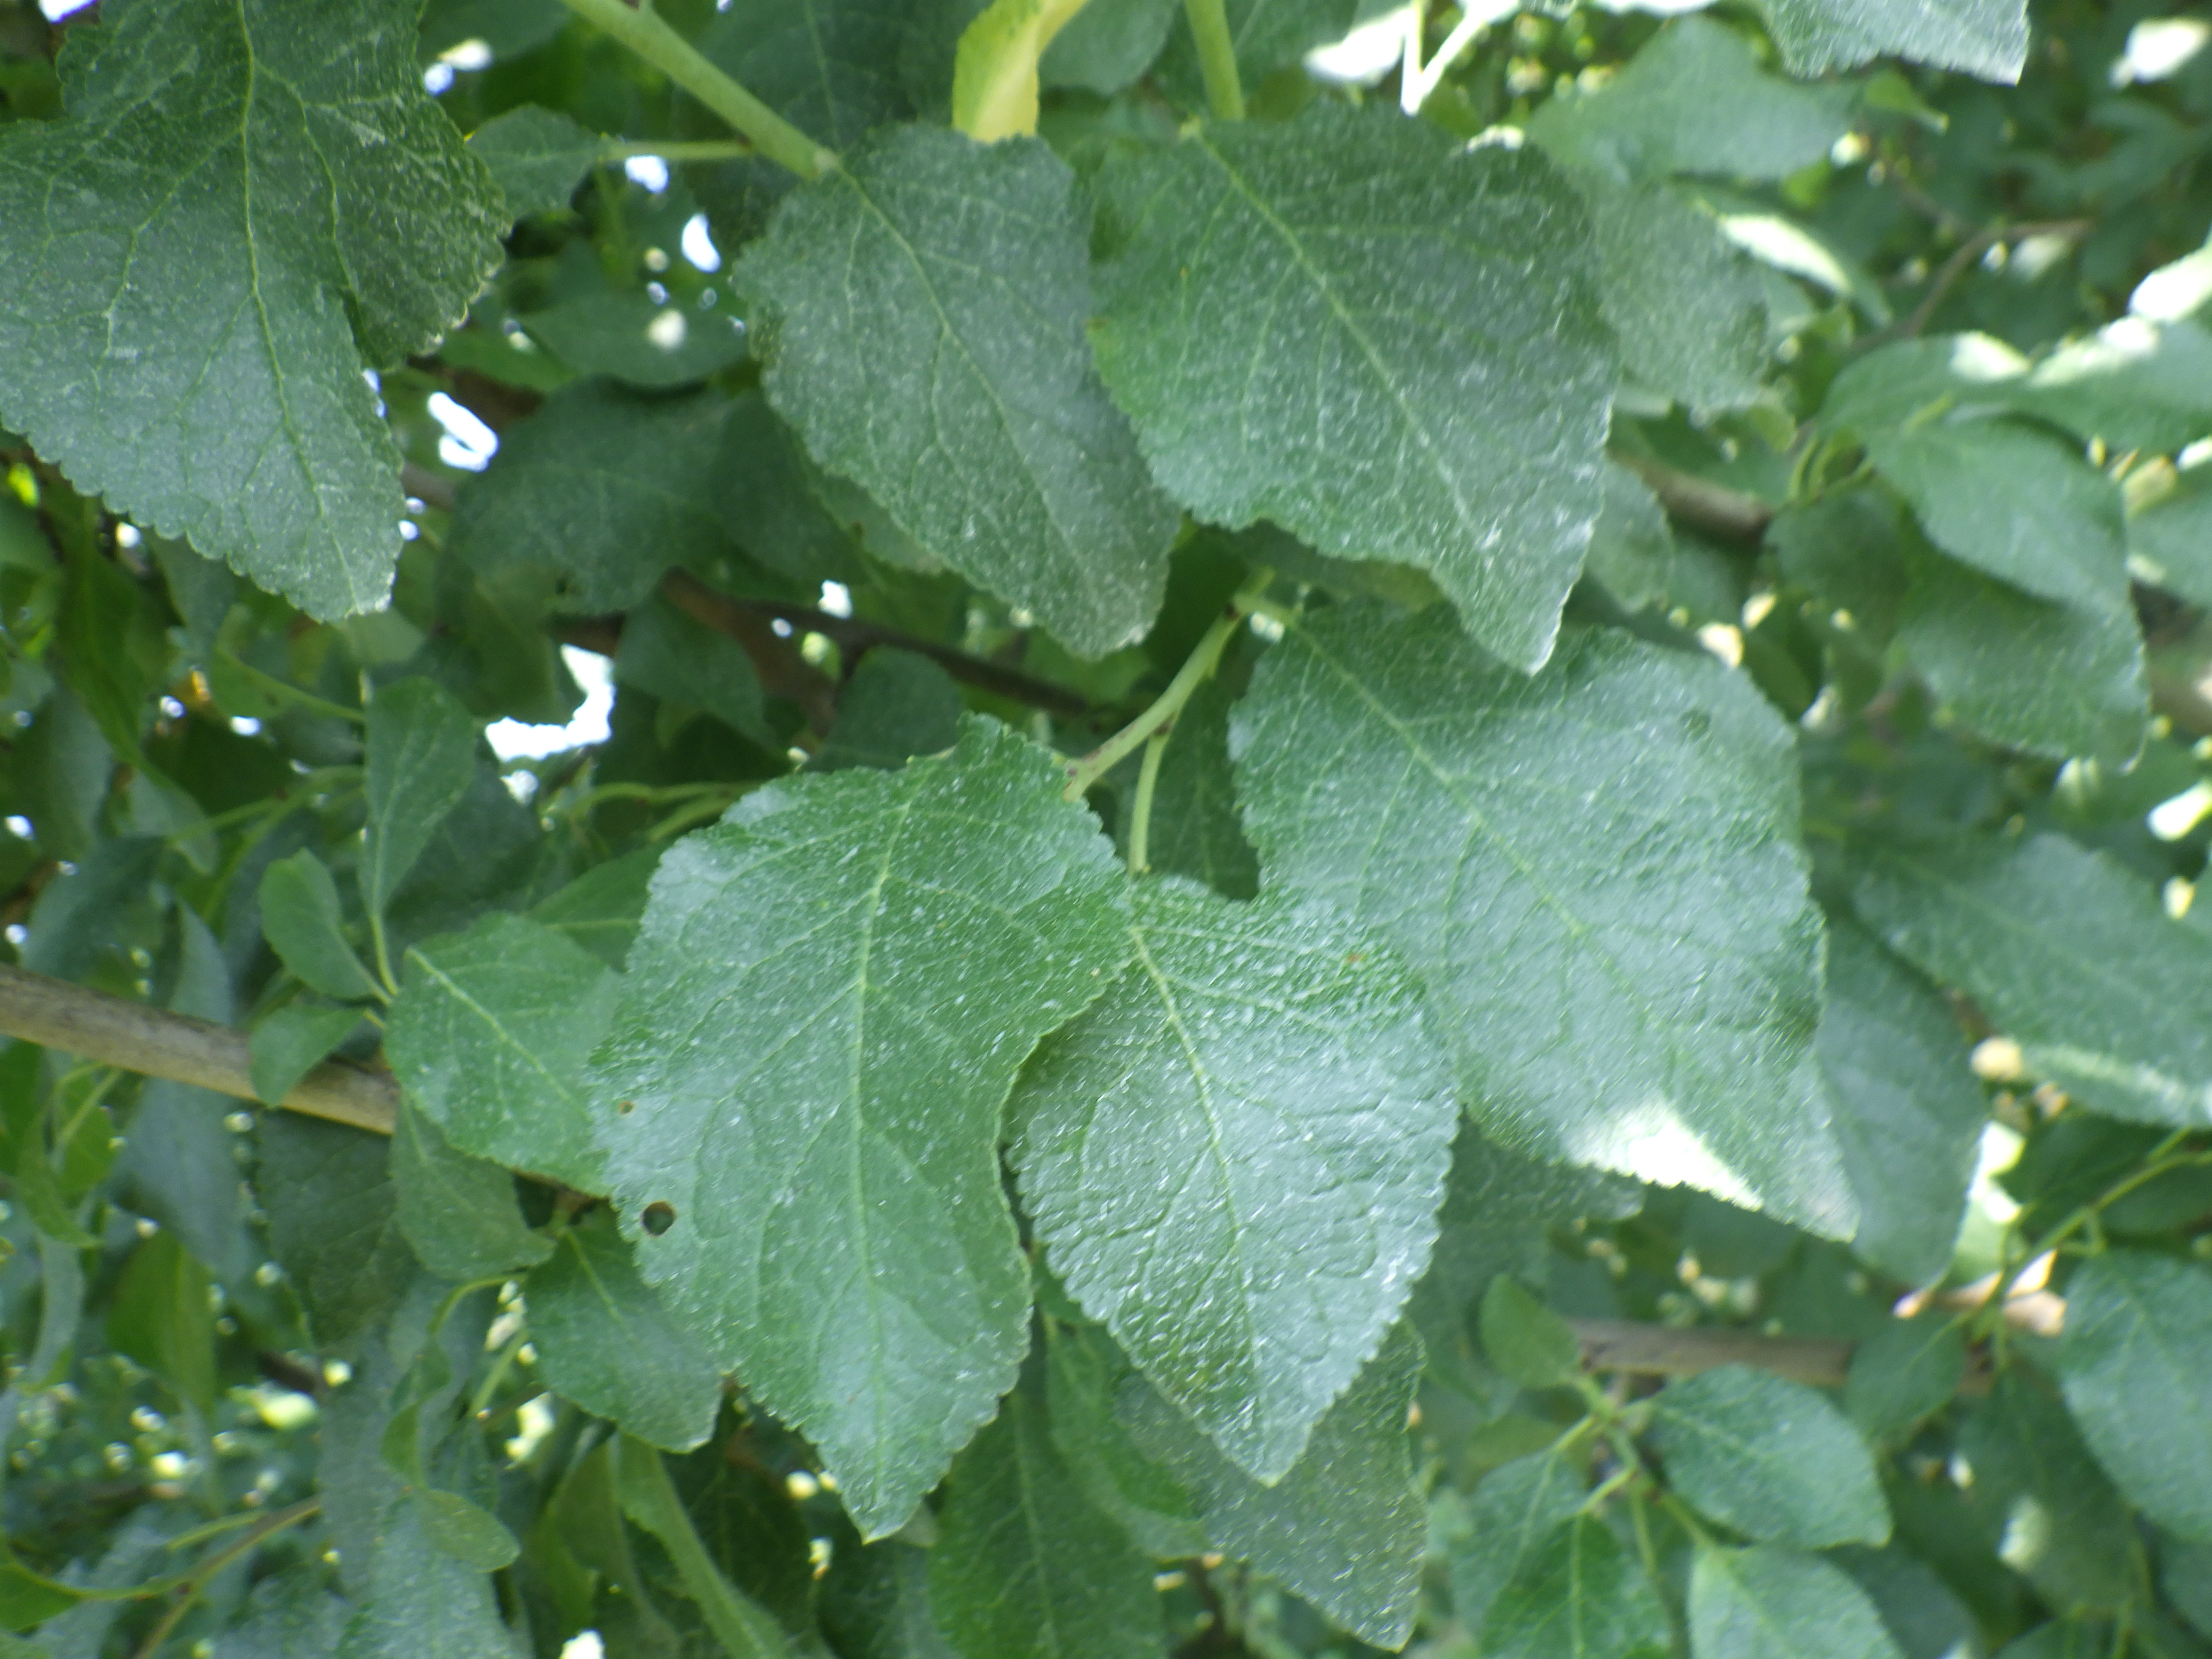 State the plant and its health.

plum, shot hole disease
